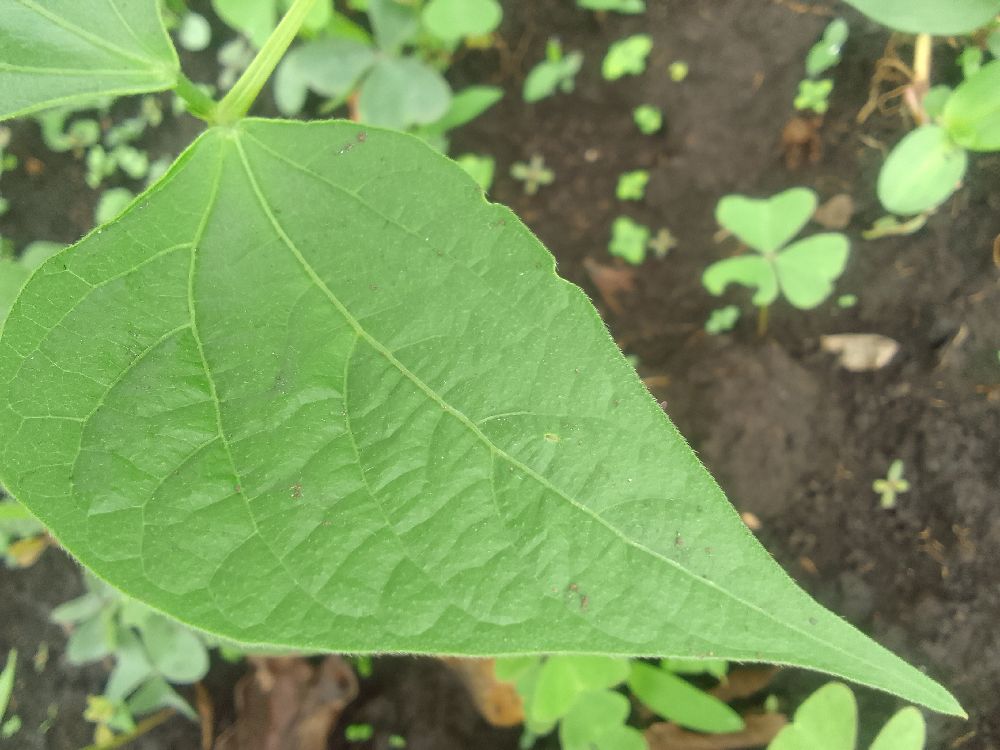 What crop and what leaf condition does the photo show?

common bean, healthy
